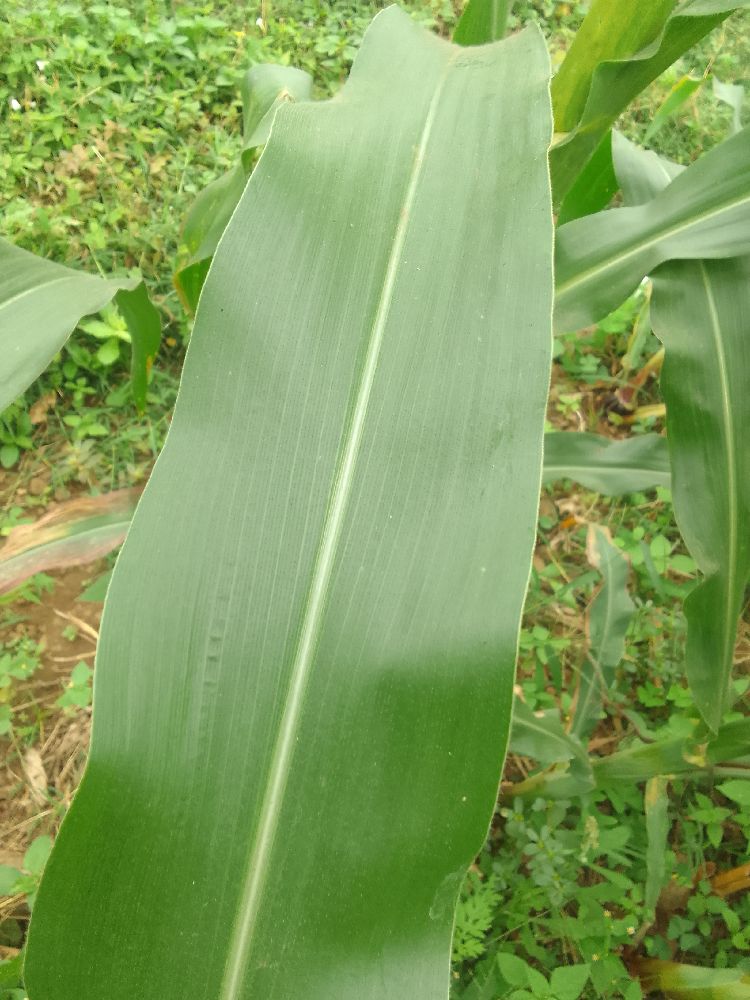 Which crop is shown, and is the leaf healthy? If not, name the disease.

maize, healthy
